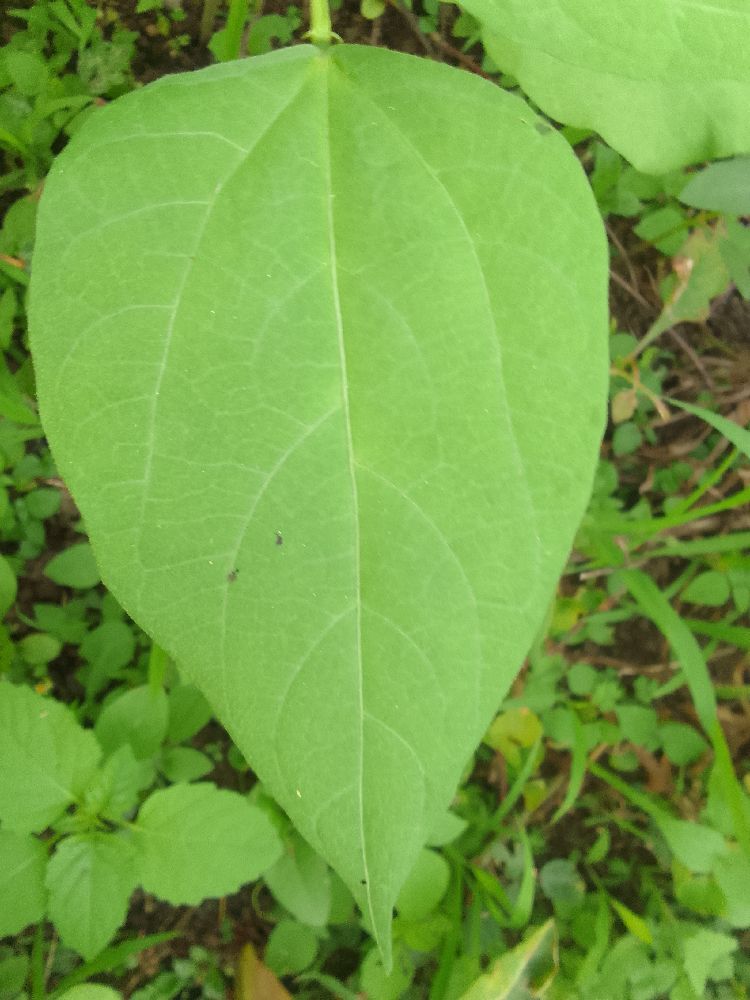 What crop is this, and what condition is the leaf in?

common bean, healthy
